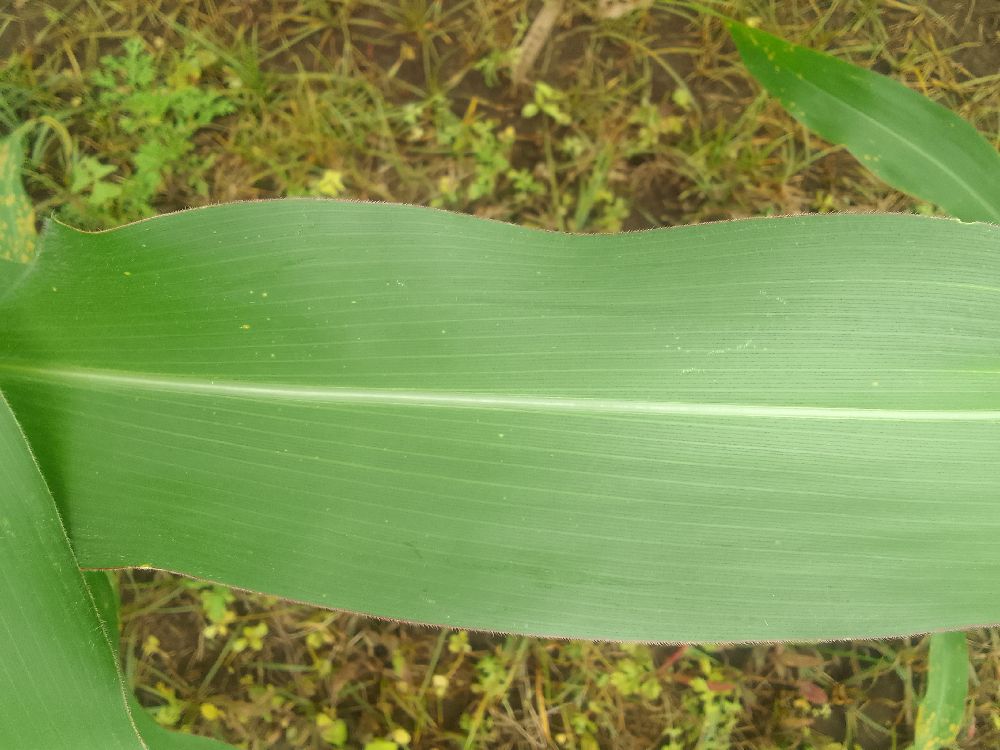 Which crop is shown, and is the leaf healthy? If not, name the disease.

maize, healthy
